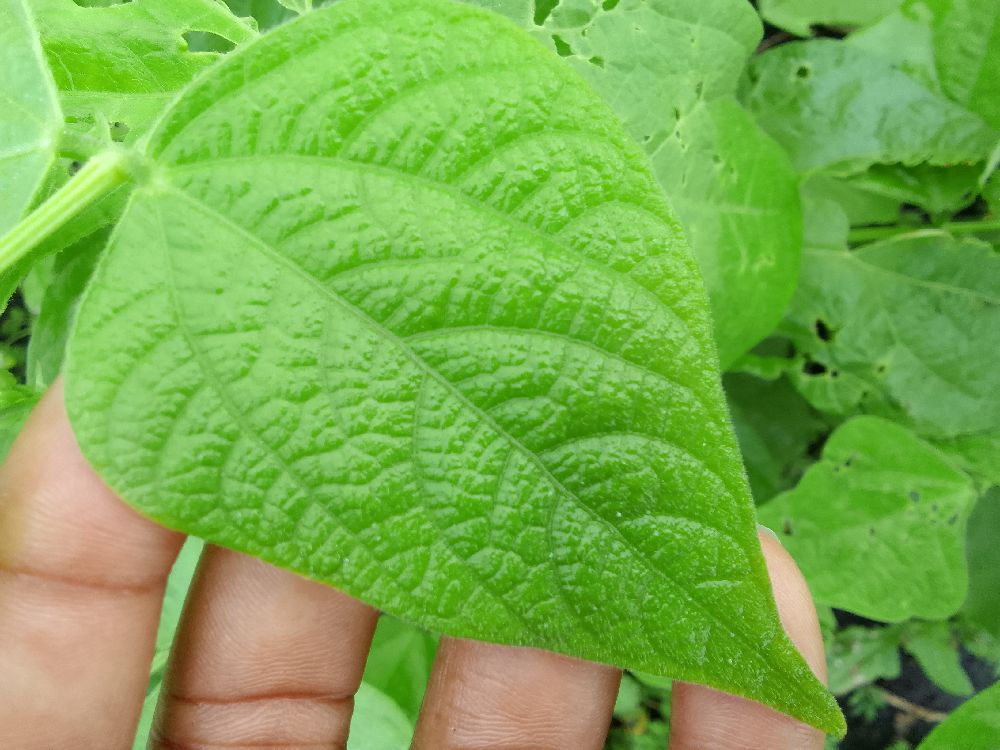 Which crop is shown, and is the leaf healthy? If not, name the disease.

common bean, healthy
